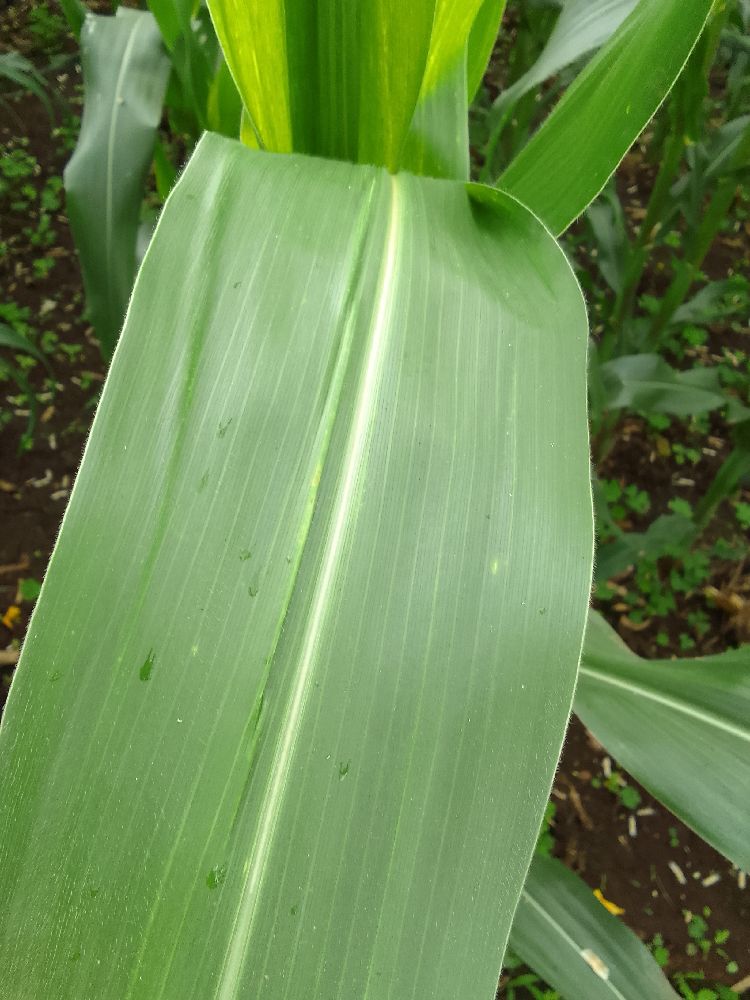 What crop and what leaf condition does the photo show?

maize, healthy
